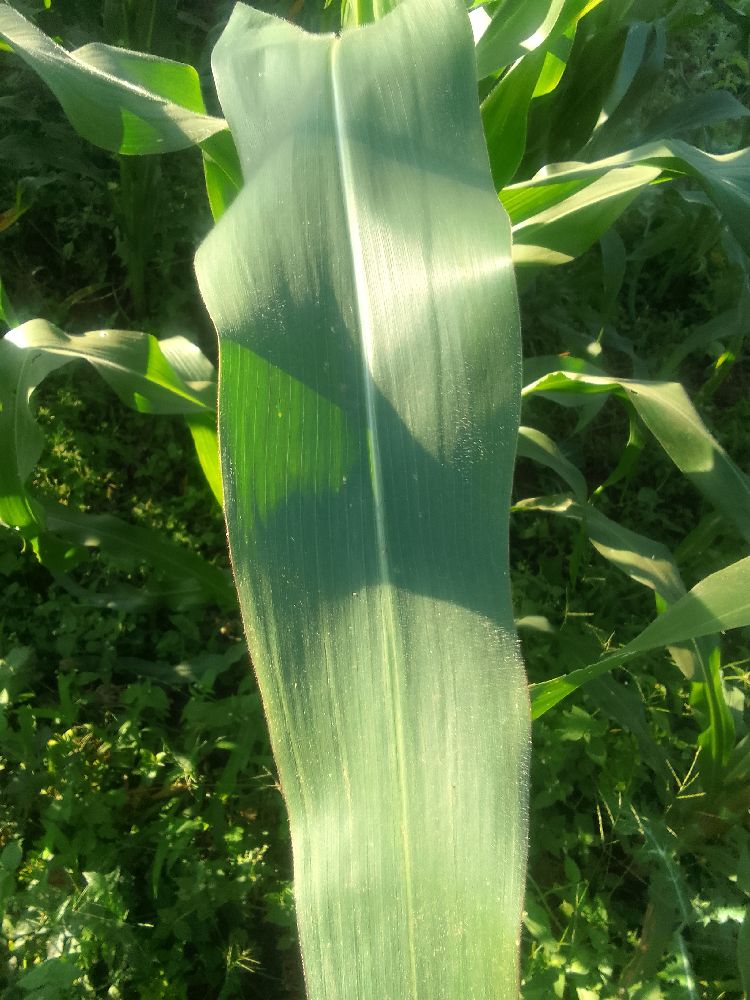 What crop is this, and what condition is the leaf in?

maize, healthy
